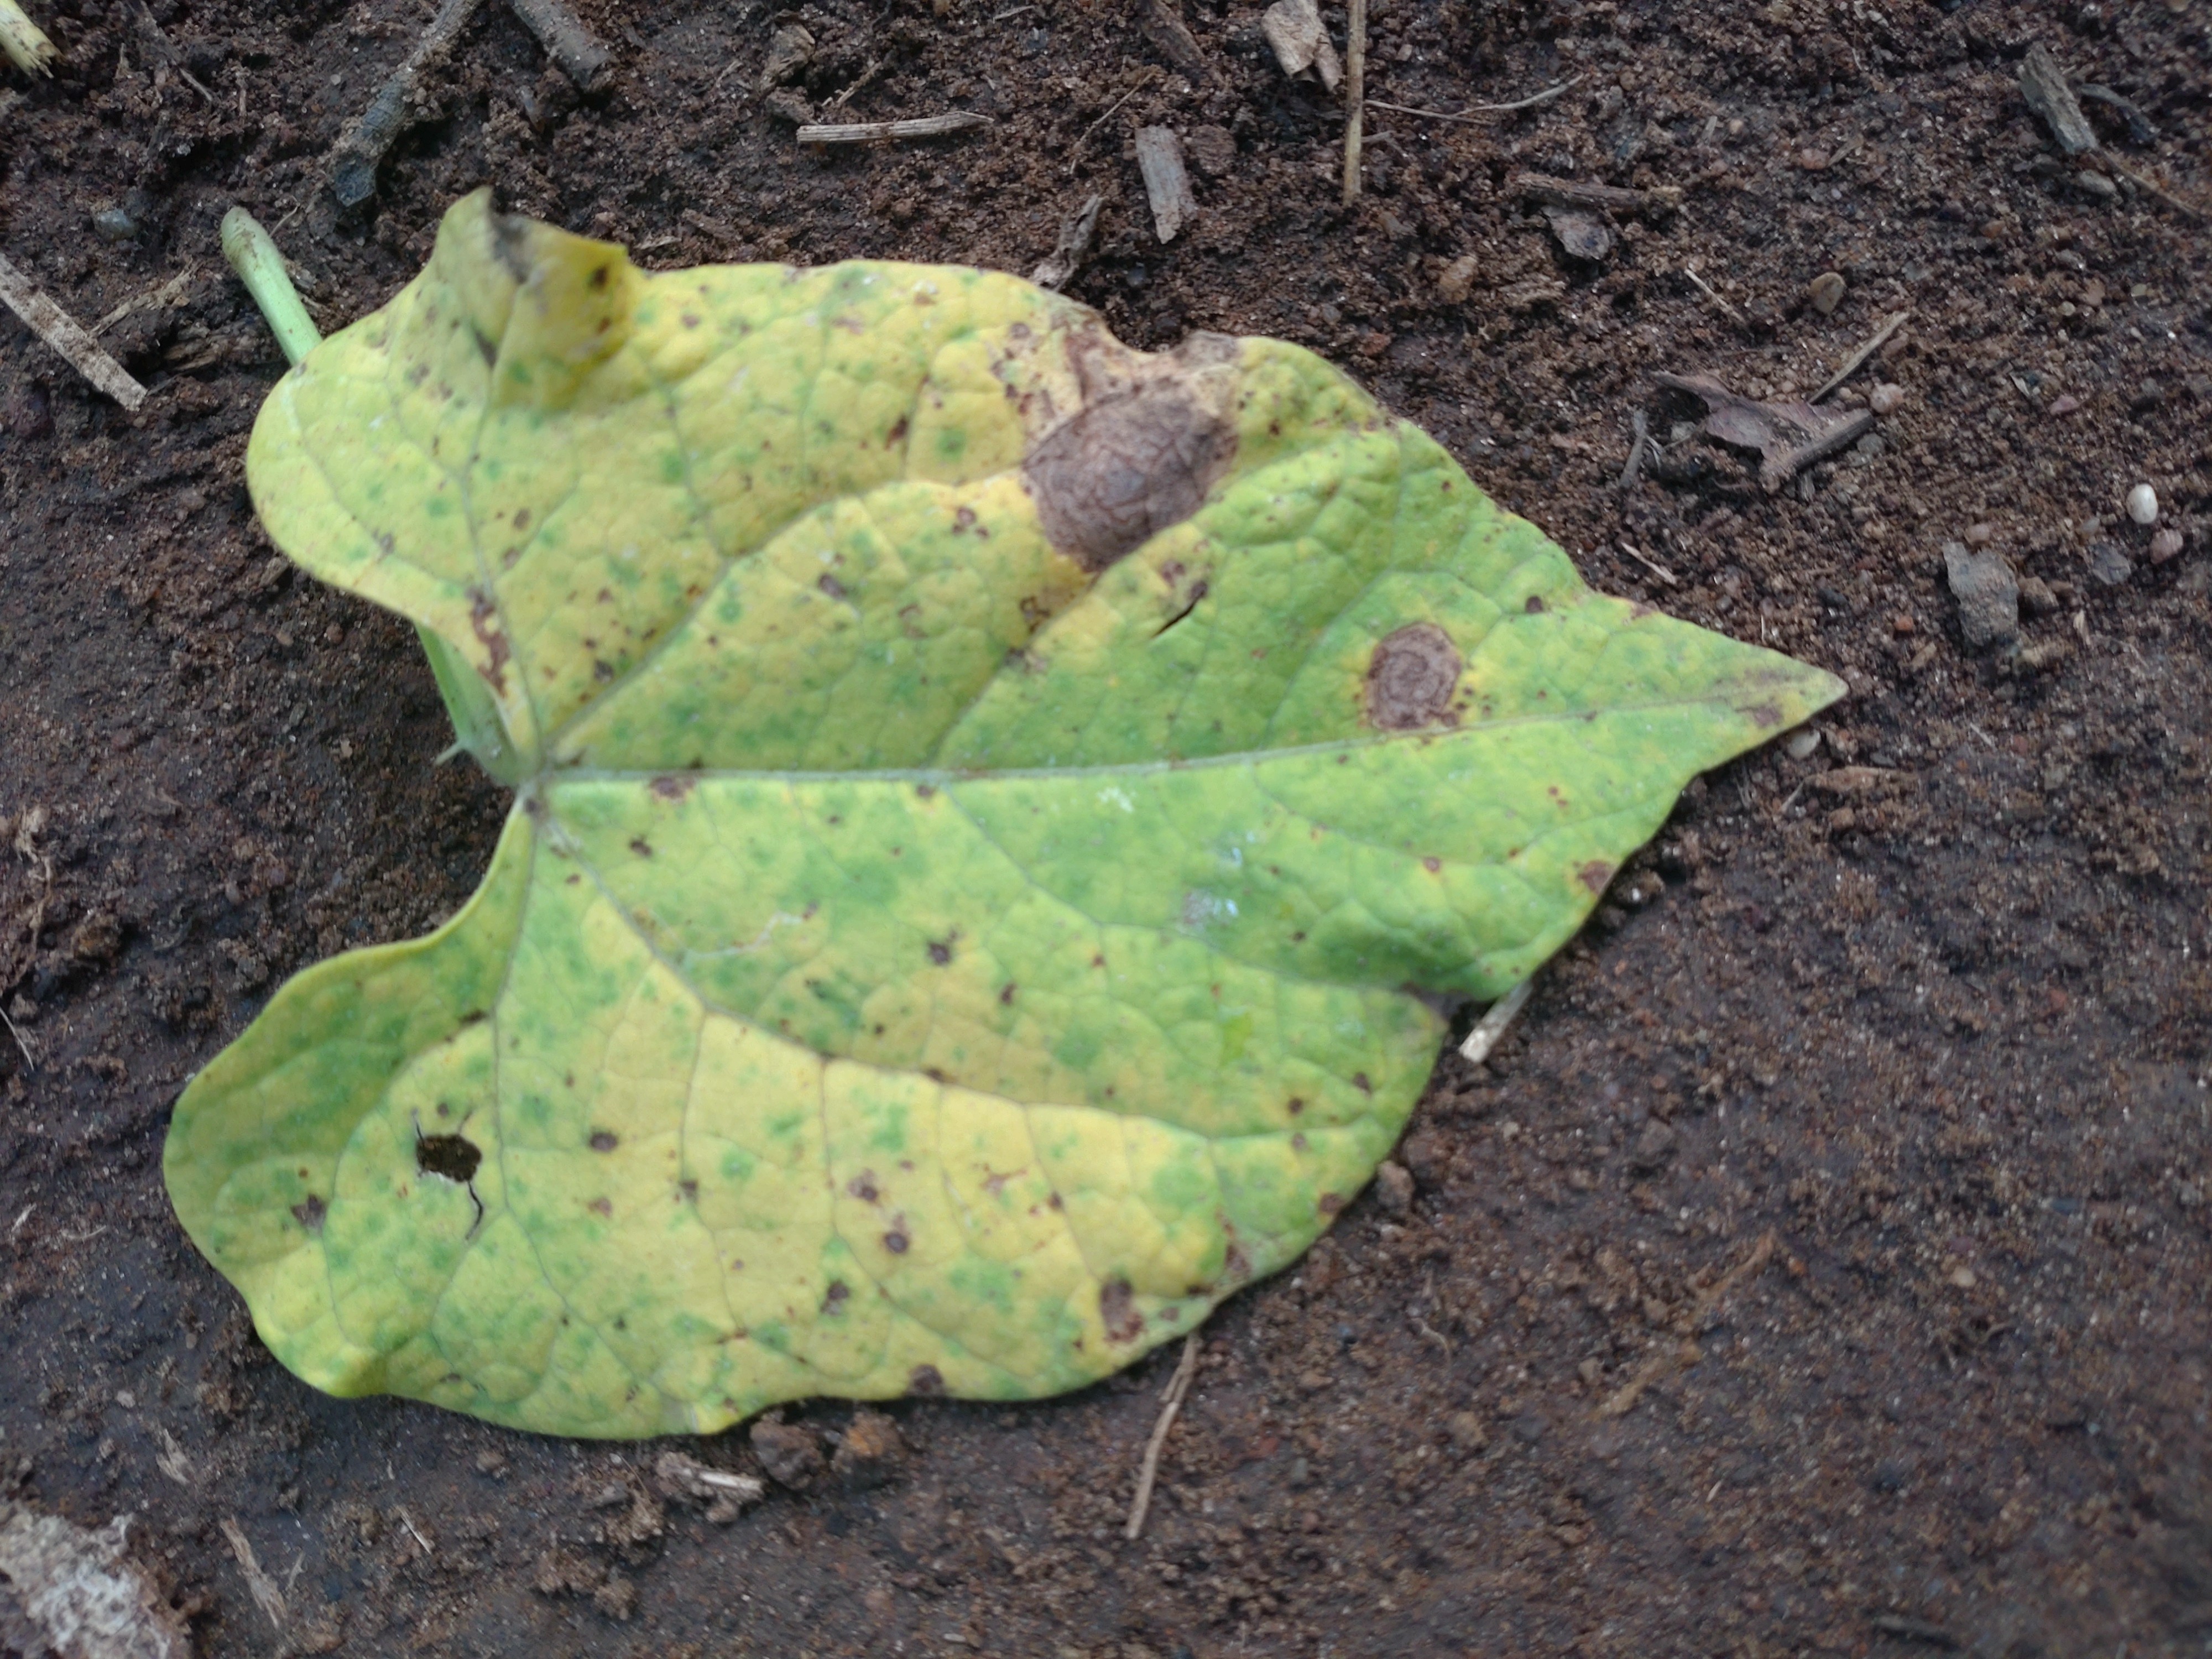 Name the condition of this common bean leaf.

anthracnose
